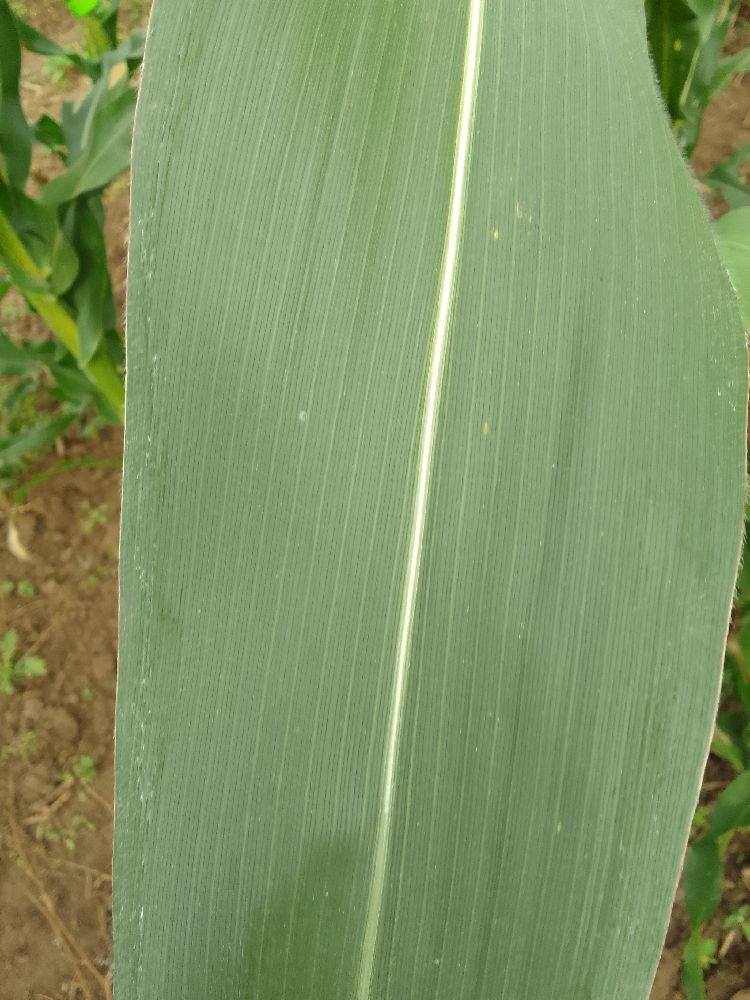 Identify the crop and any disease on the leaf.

maize, healthy
